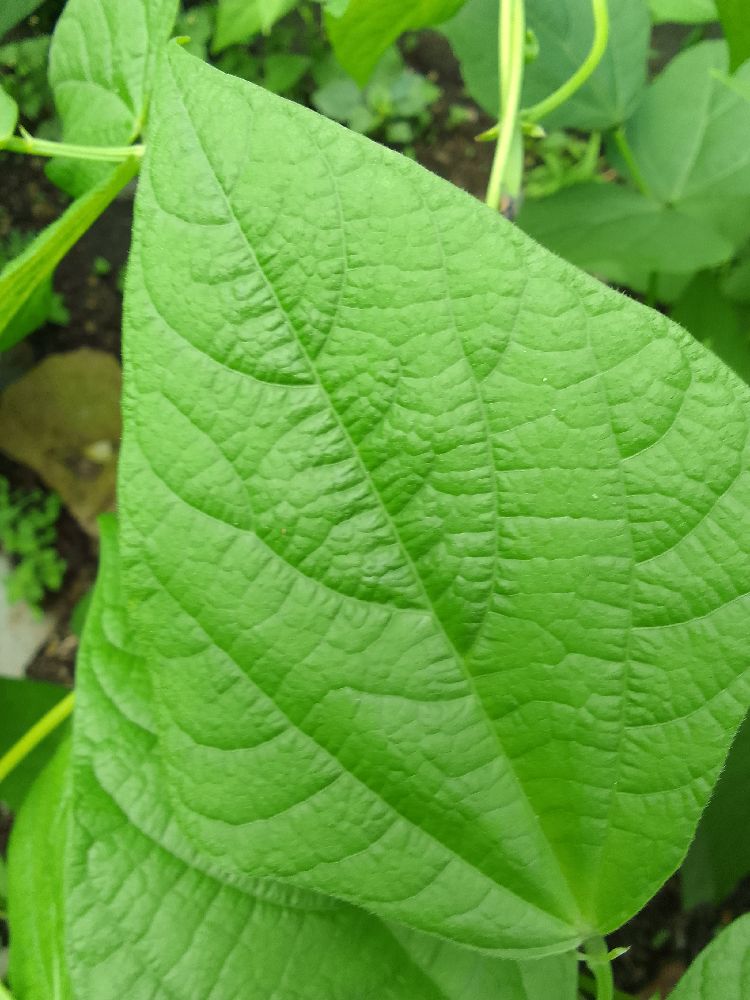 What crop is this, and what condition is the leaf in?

common bean, healthy
